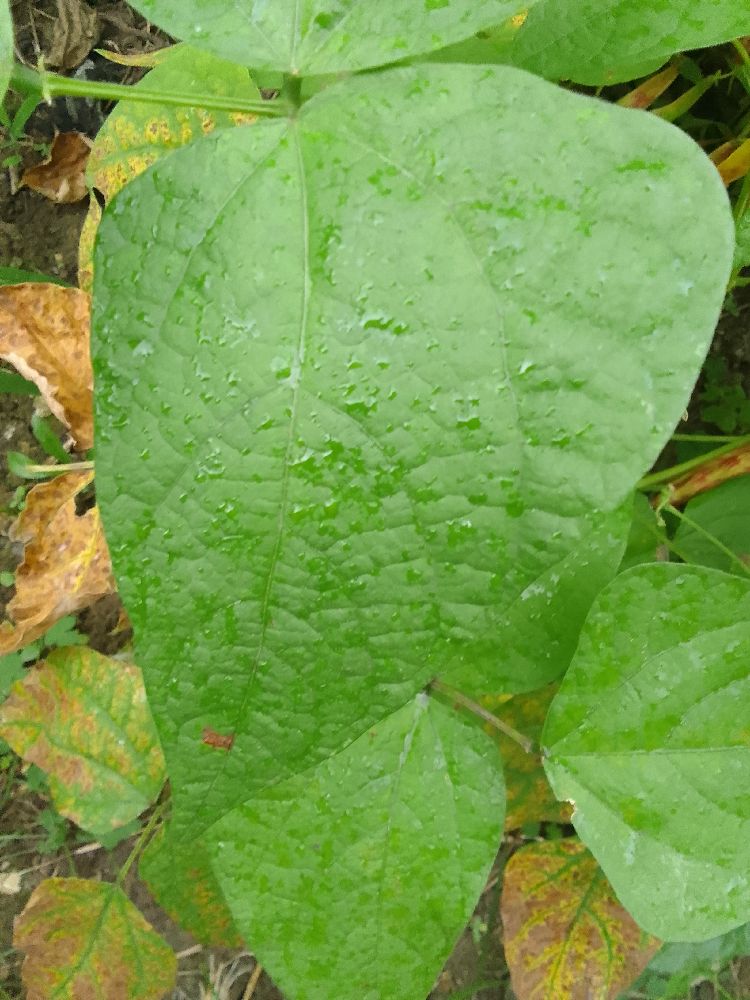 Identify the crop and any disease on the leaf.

common bean, healthy
